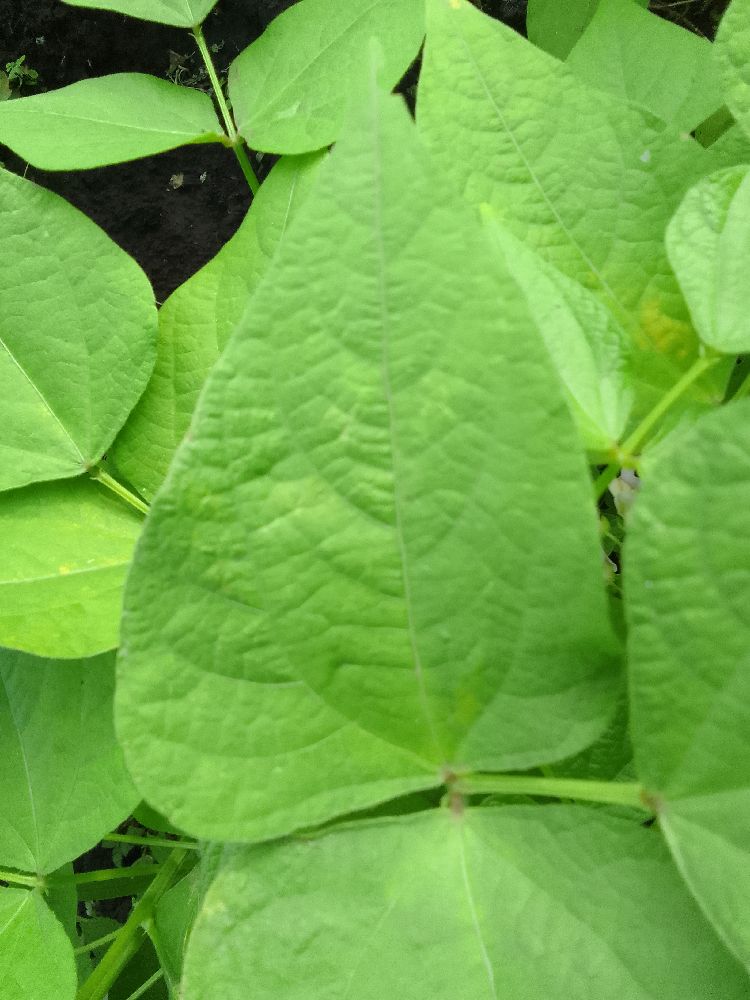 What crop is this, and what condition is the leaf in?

common bean, healthy
